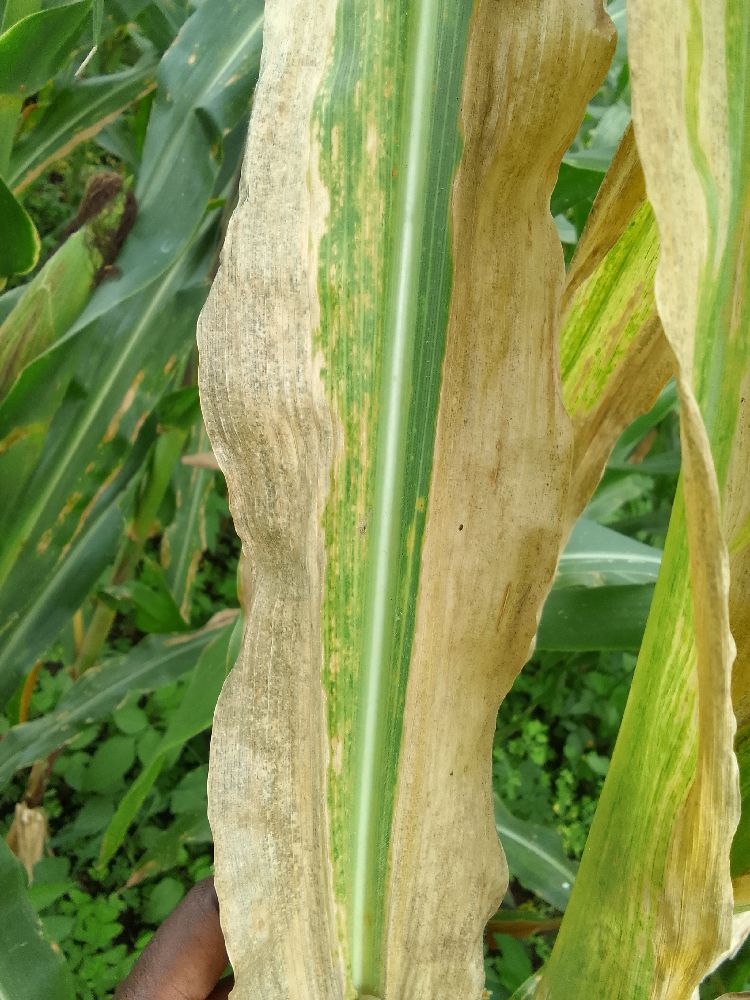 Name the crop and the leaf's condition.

maize, maize lethal necrosis
